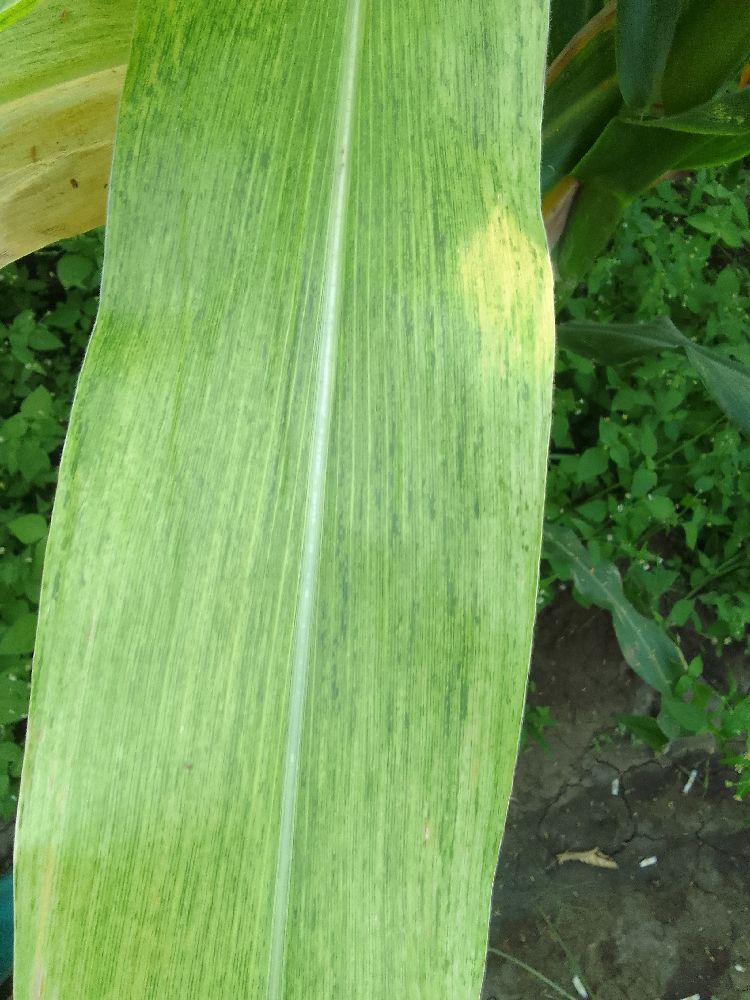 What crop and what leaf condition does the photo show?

maize, maize lethal necrosis
